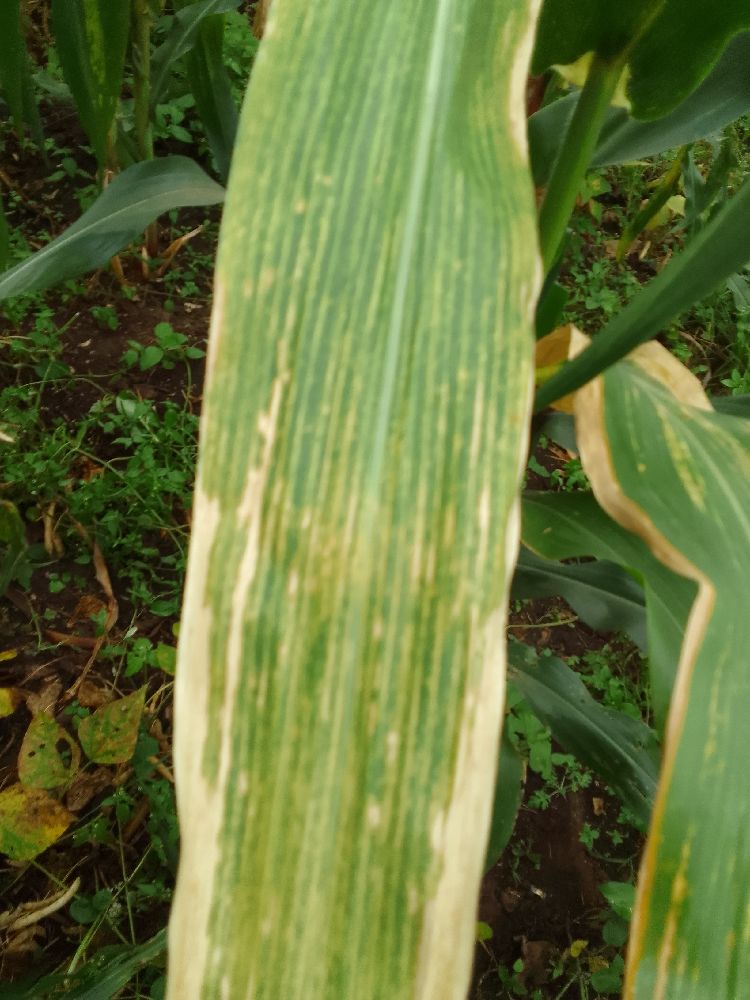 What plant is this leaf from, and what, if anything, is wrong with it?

maize, maize lethal necrosis
